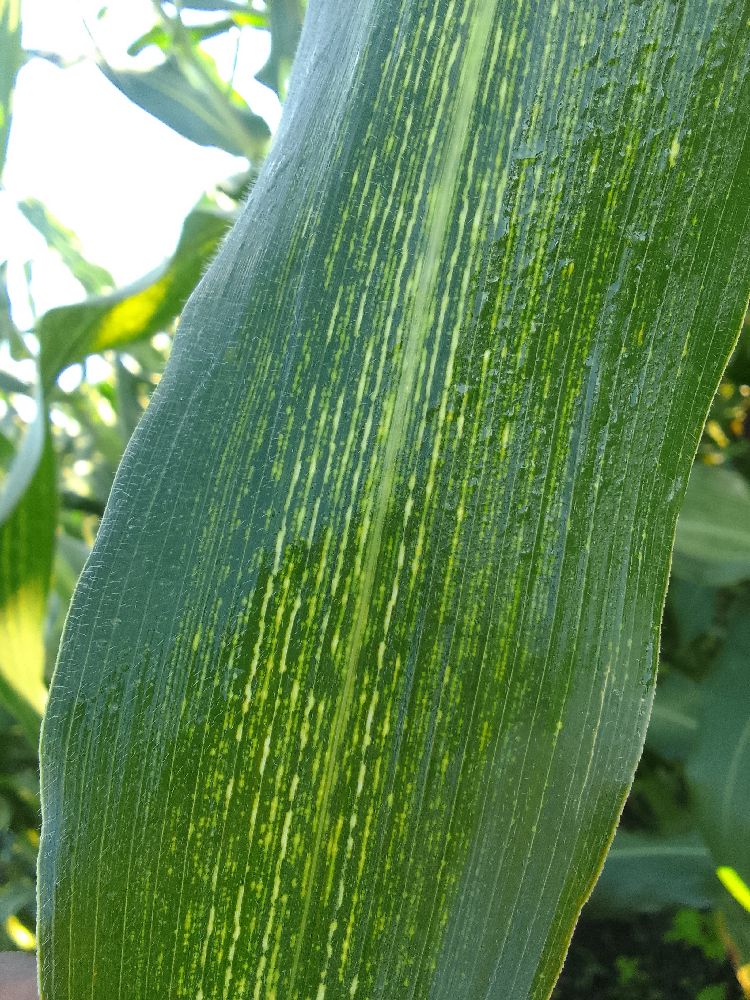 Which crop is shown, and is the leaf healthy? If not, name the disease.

maize, maize streak virus
